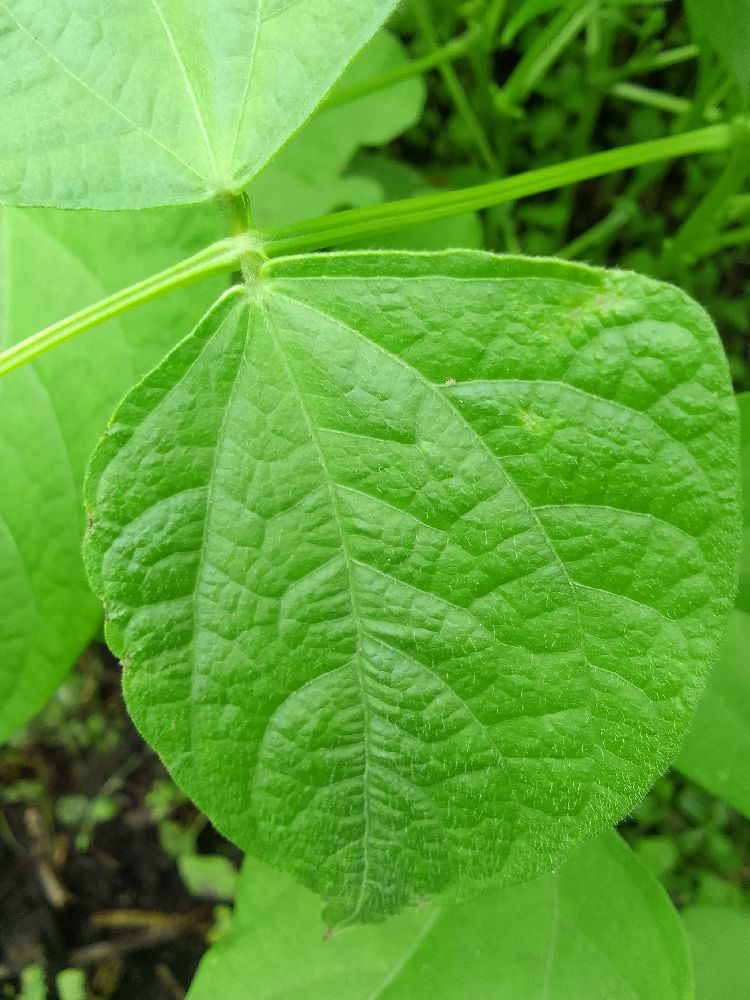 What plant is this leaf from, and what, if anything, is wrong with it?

common bean, healthy
